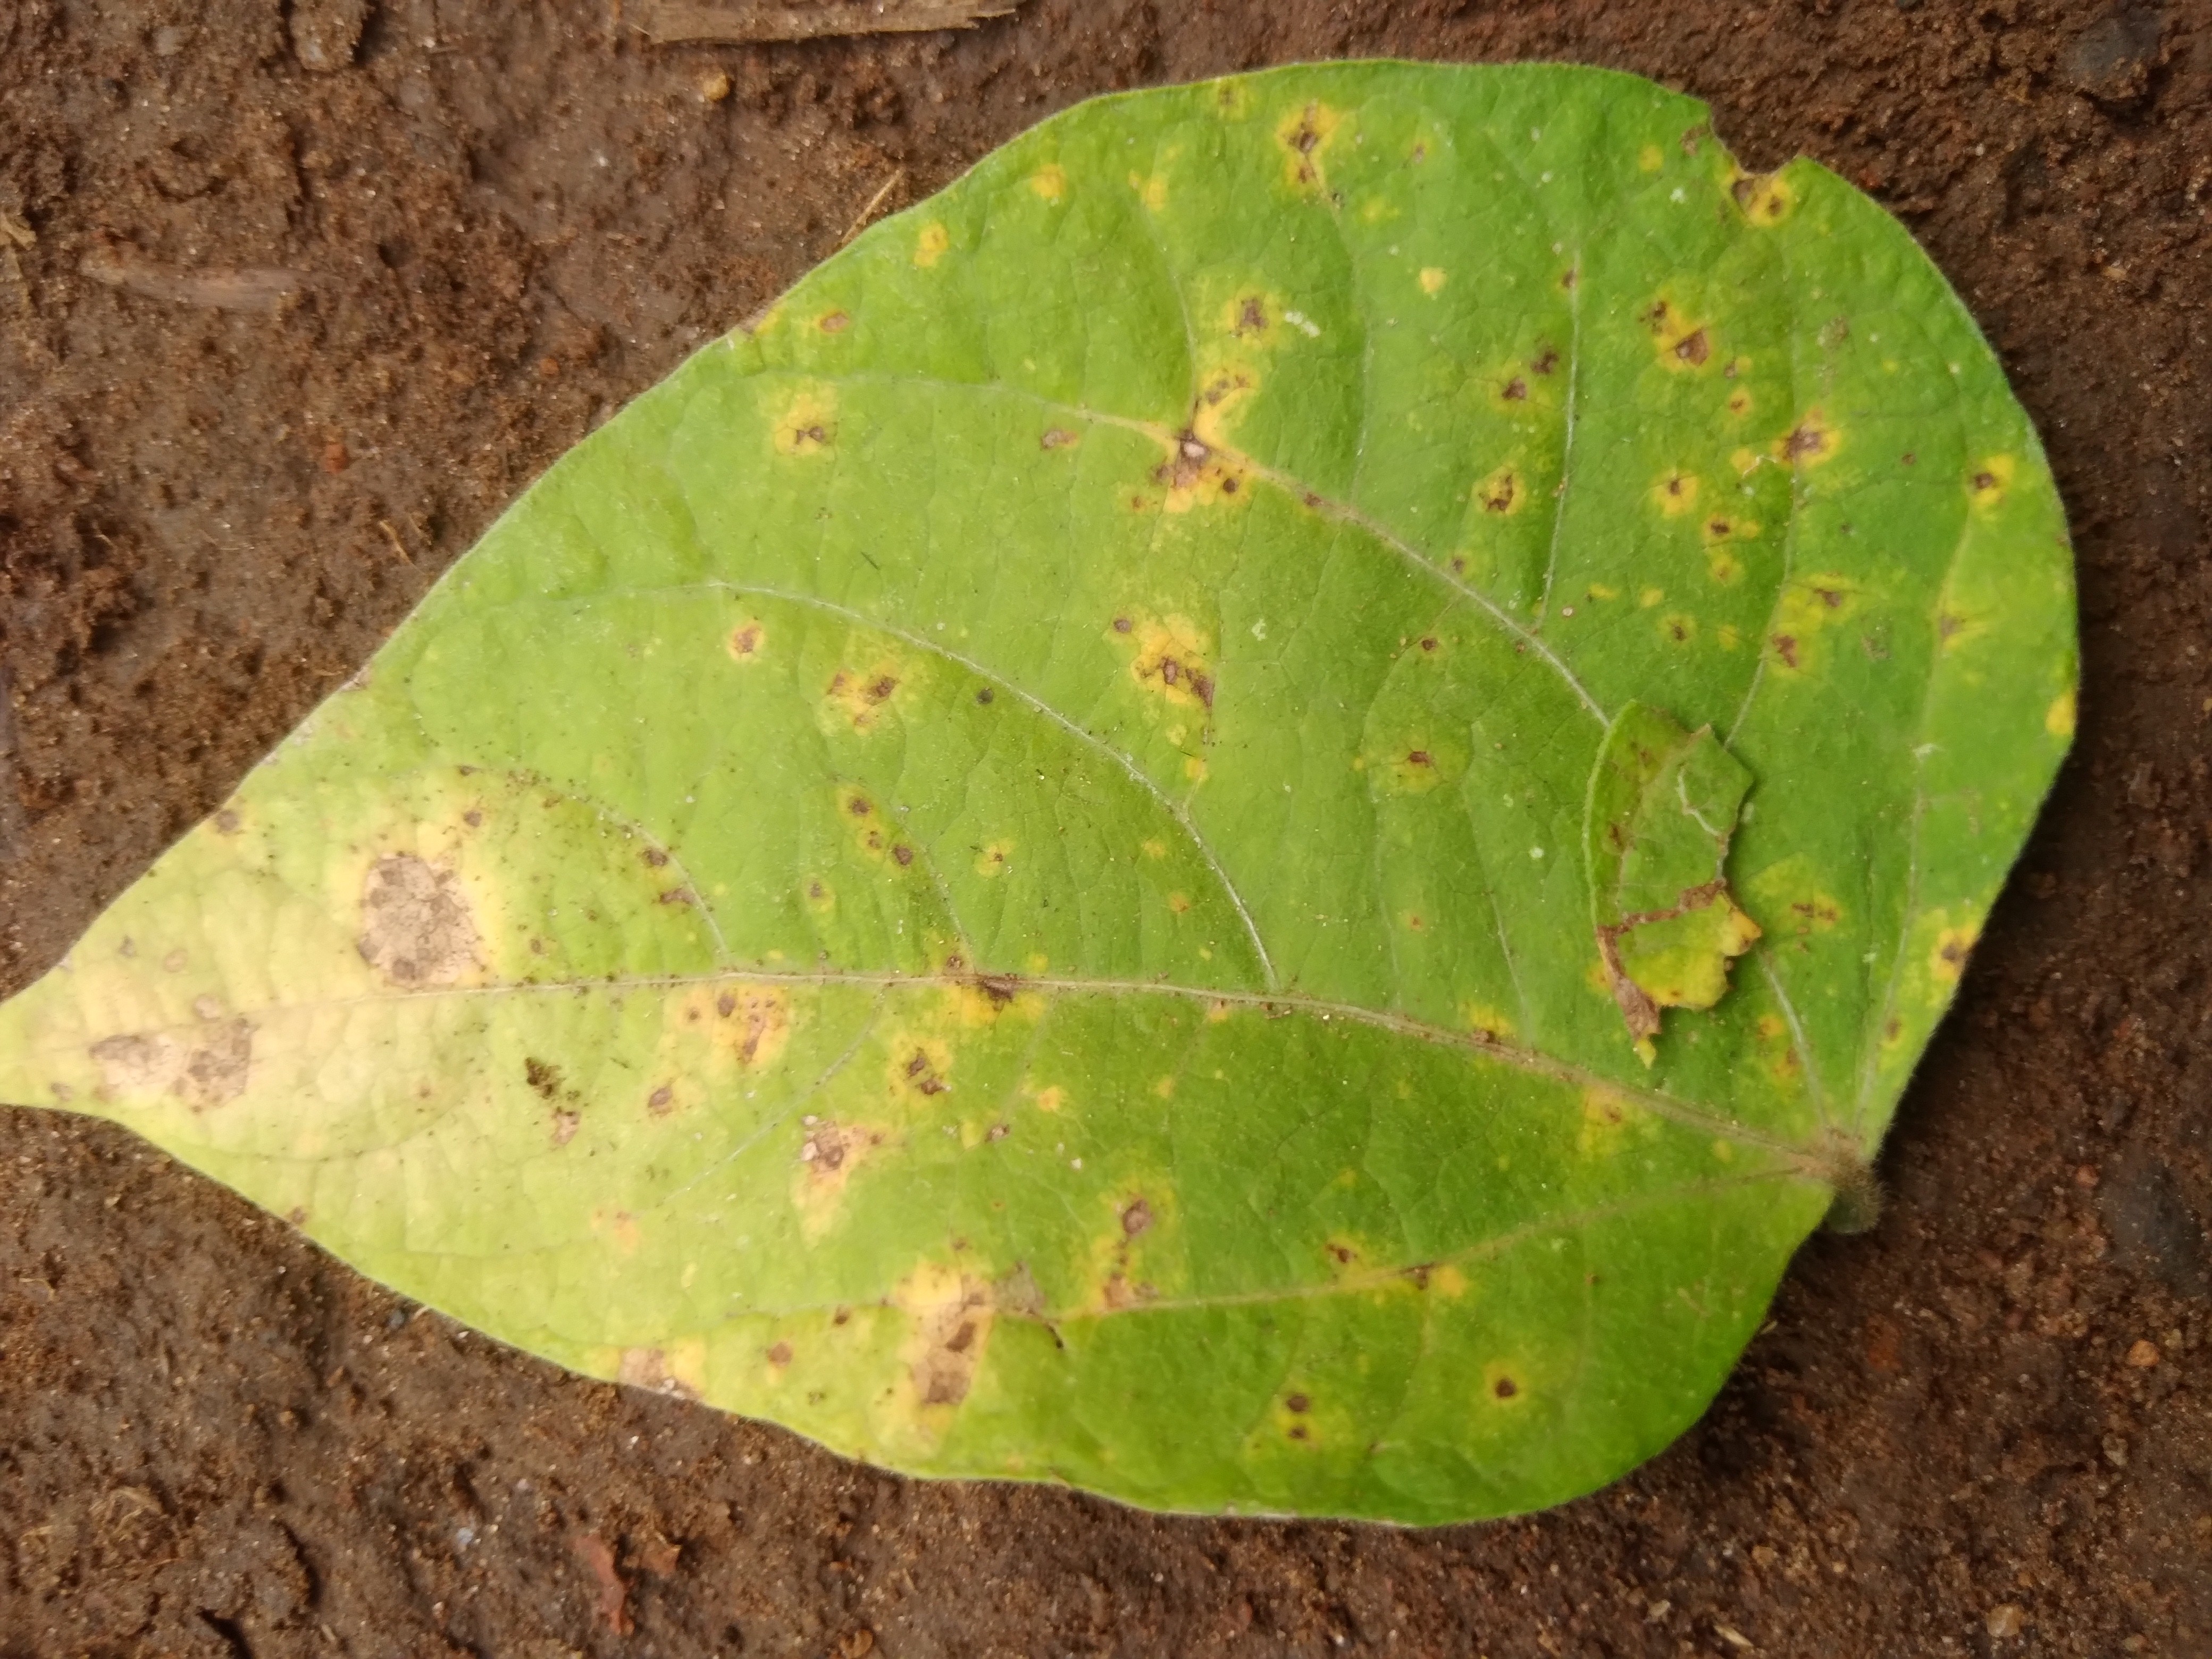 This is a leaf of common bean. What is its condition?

rust
